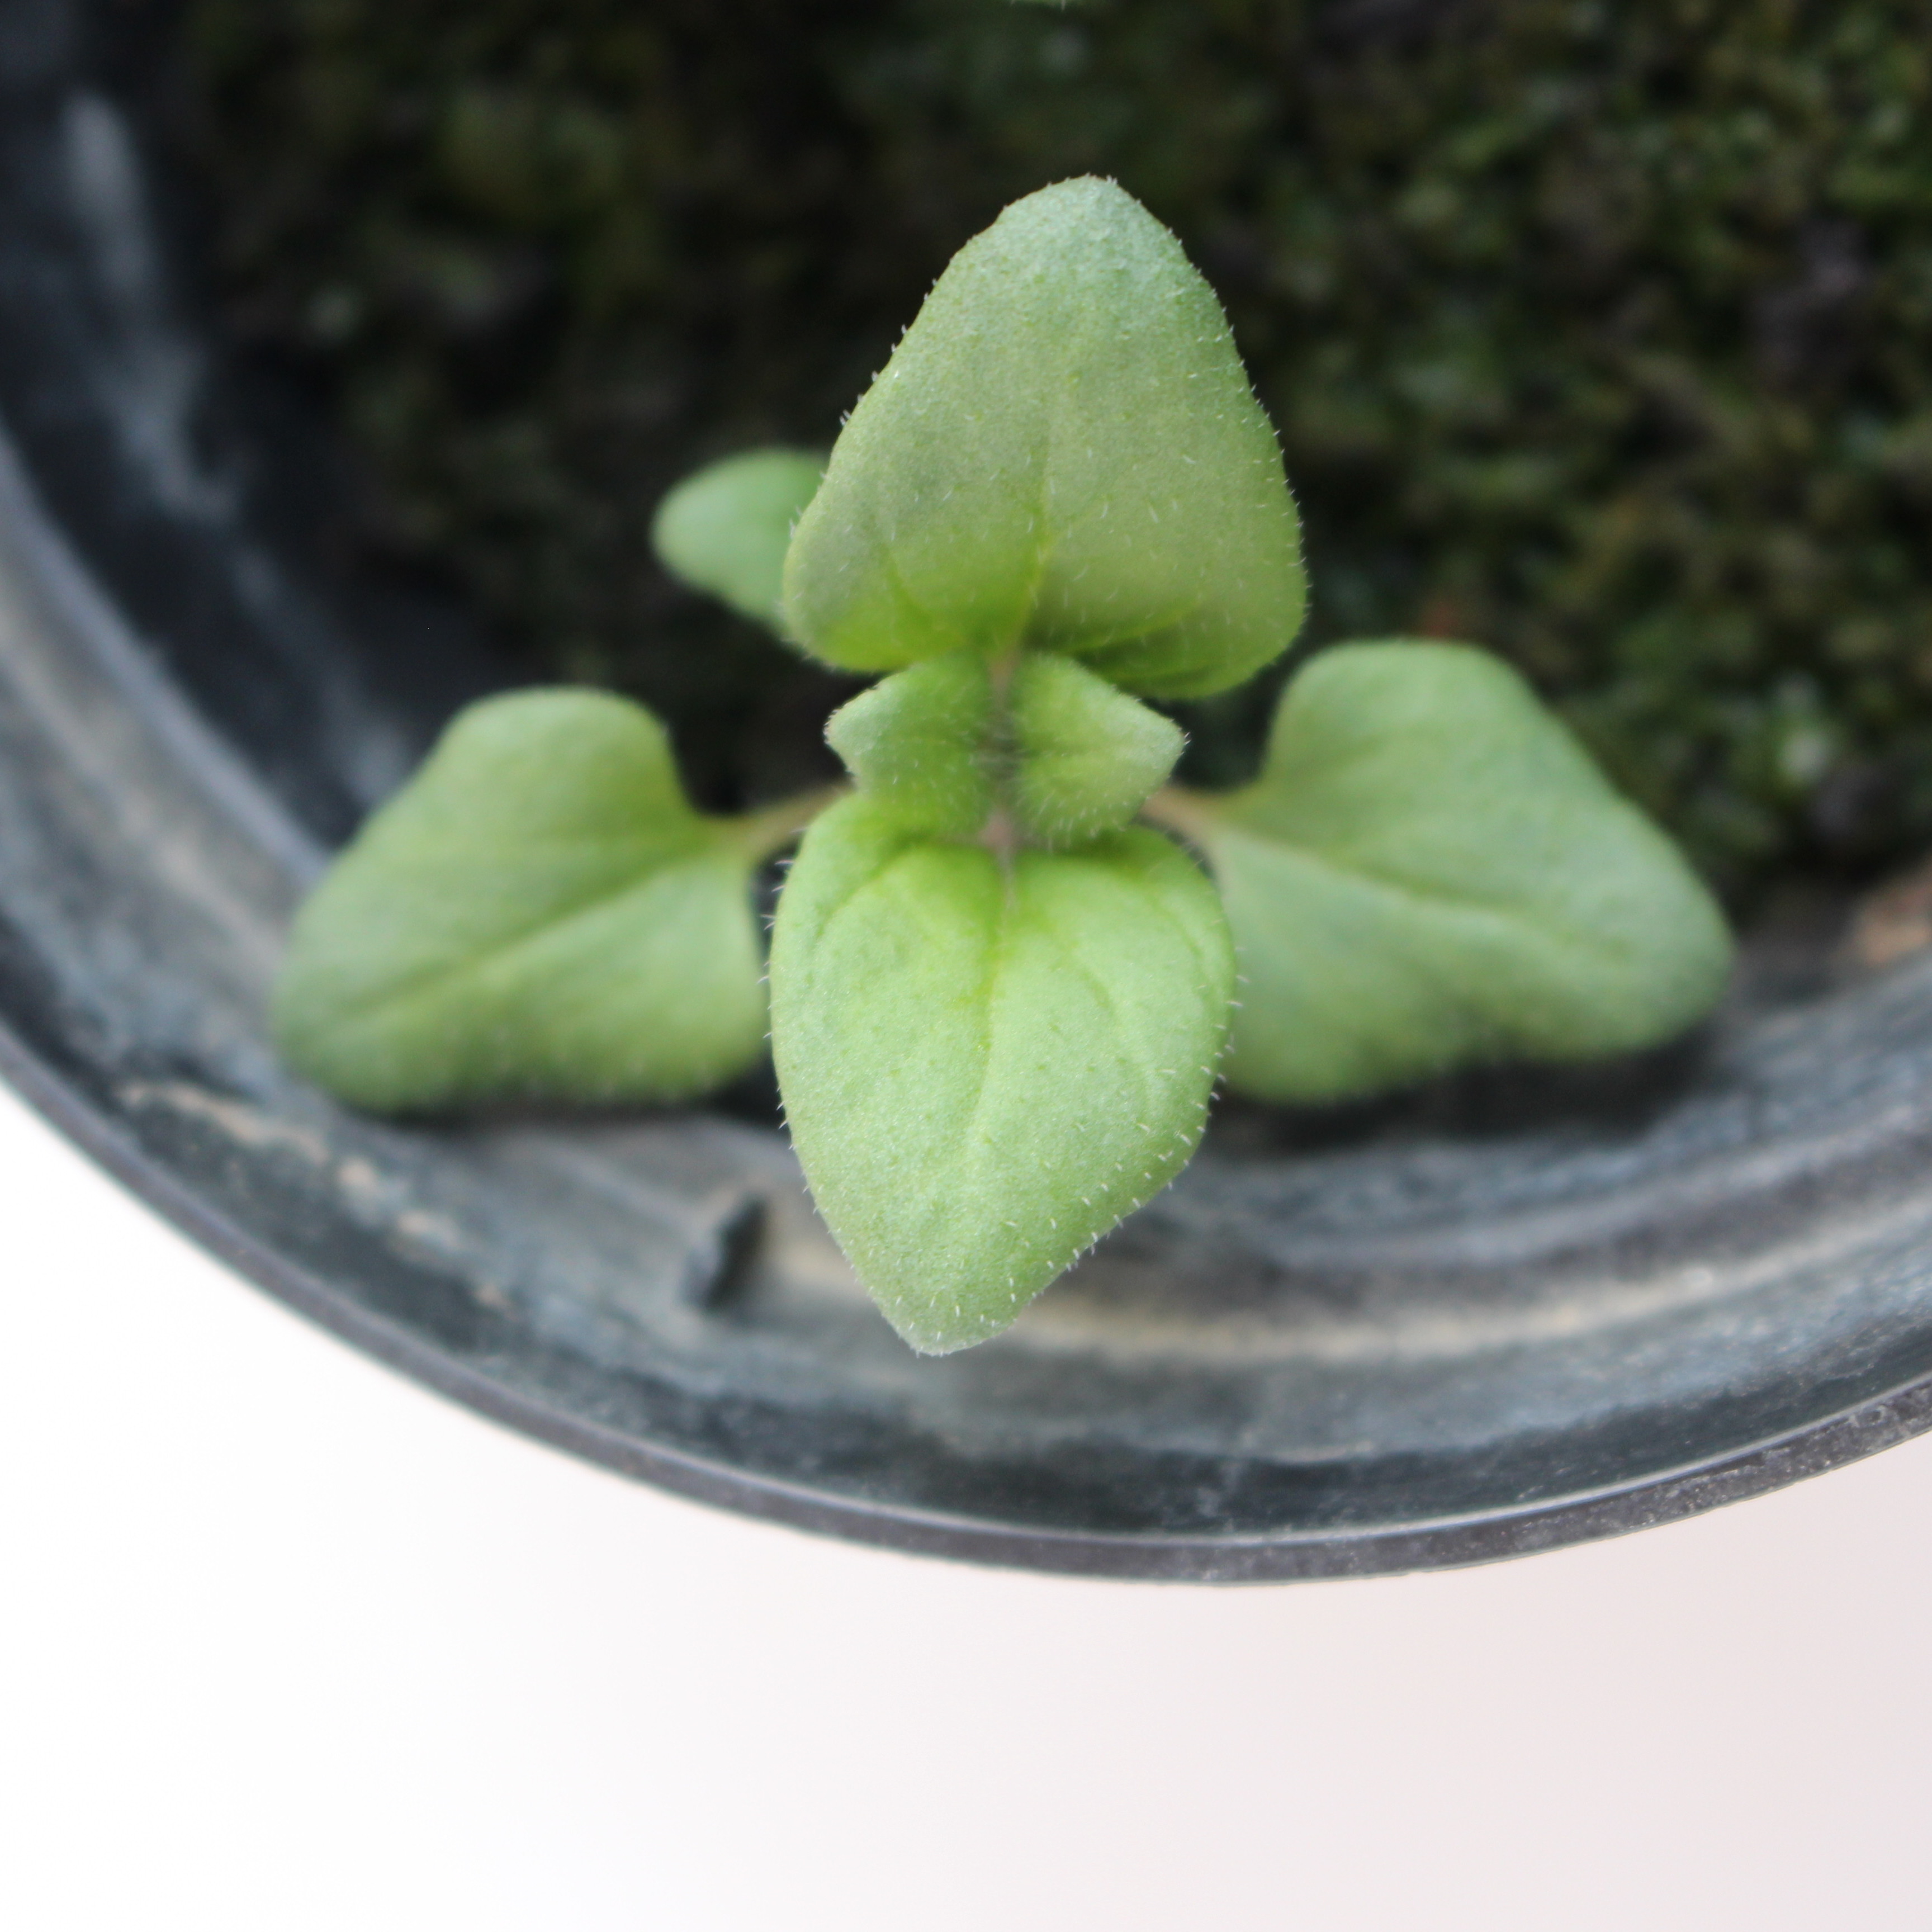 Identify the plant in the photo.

Veronica persica
